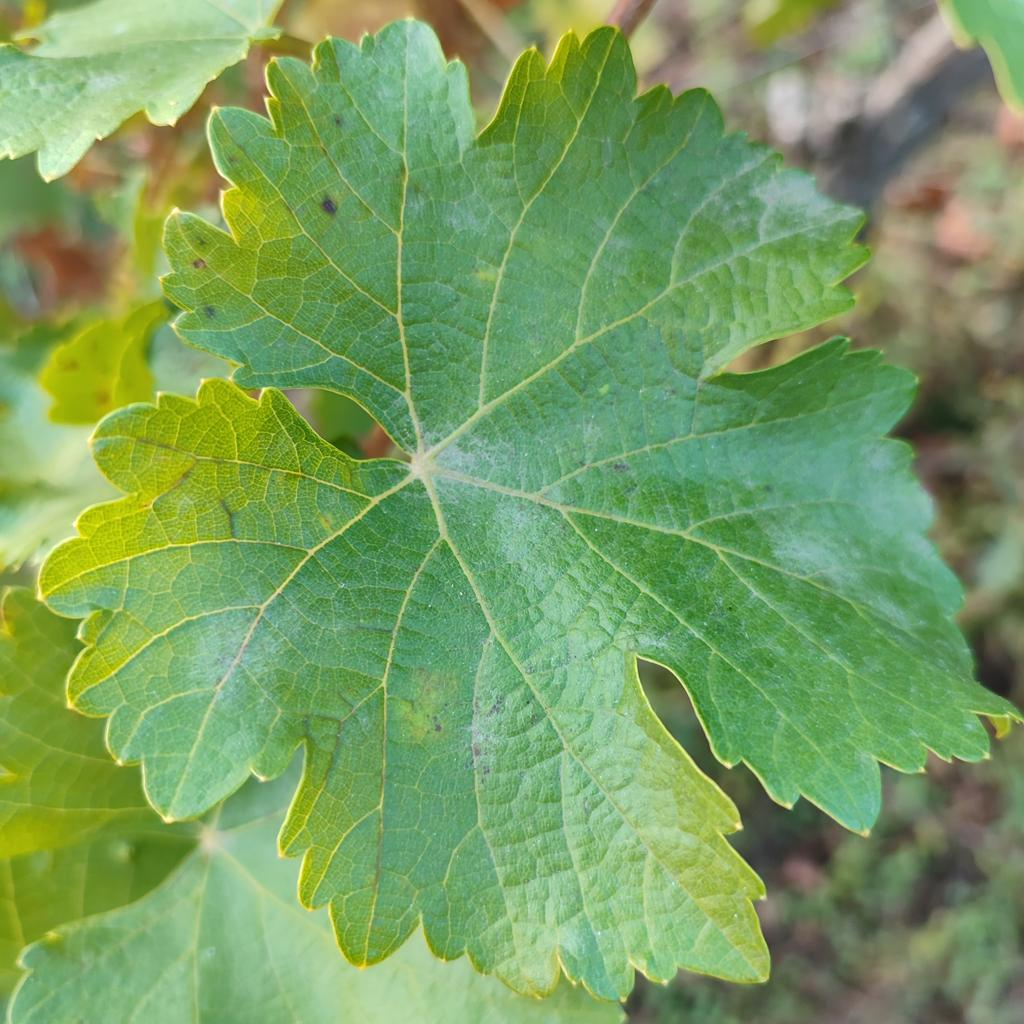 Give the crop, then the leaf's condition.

grapevine, powdery mildew
